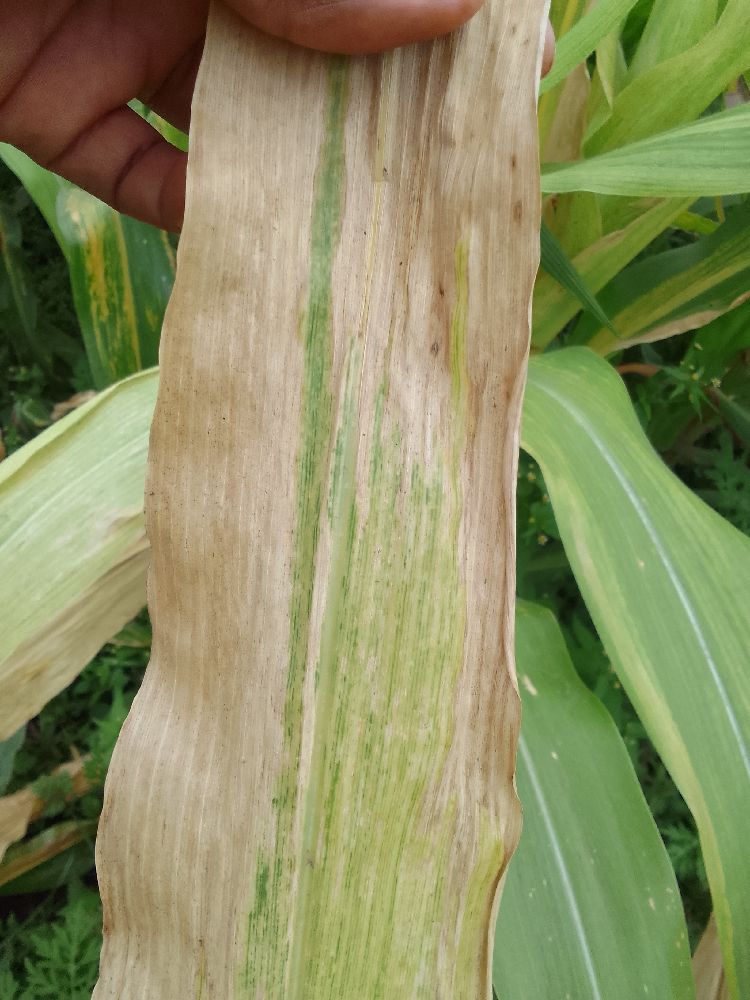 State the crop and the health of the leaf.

maize, maize lethal necrosis
